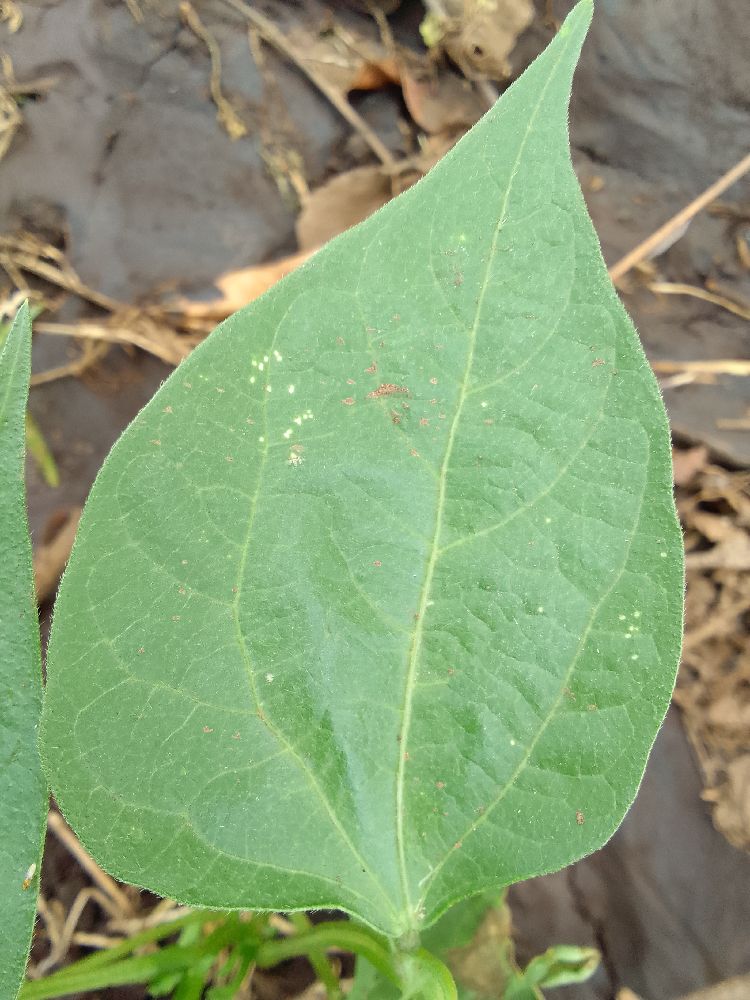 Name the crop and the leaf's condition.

common bean, healthy
